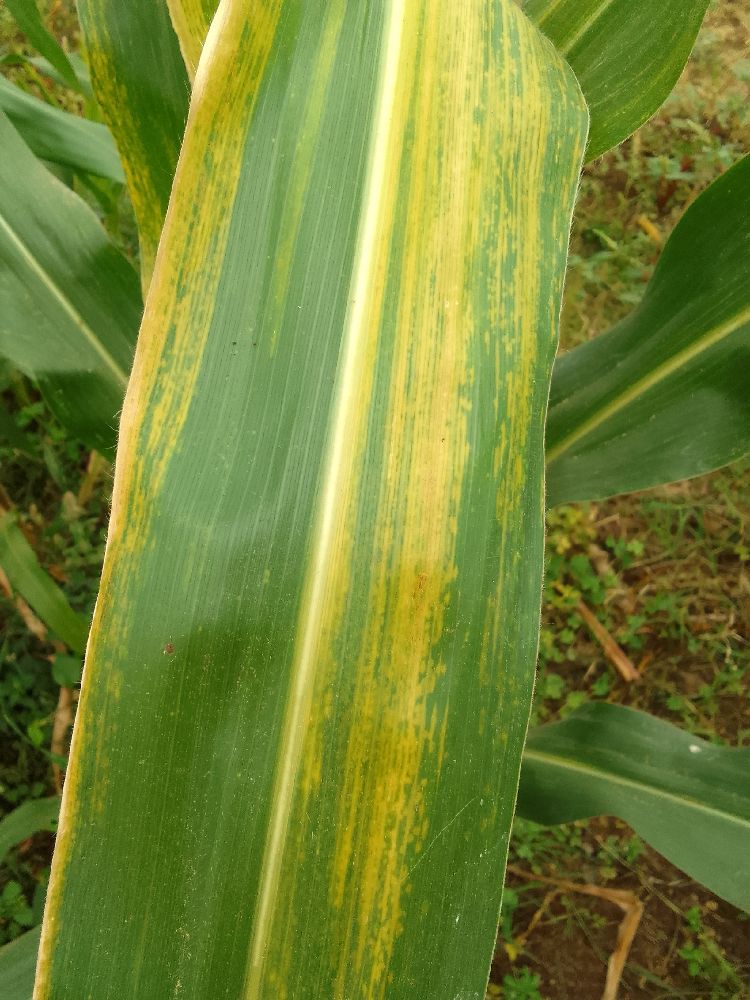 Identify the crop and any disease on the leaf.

maize, maize lethal necrosis
